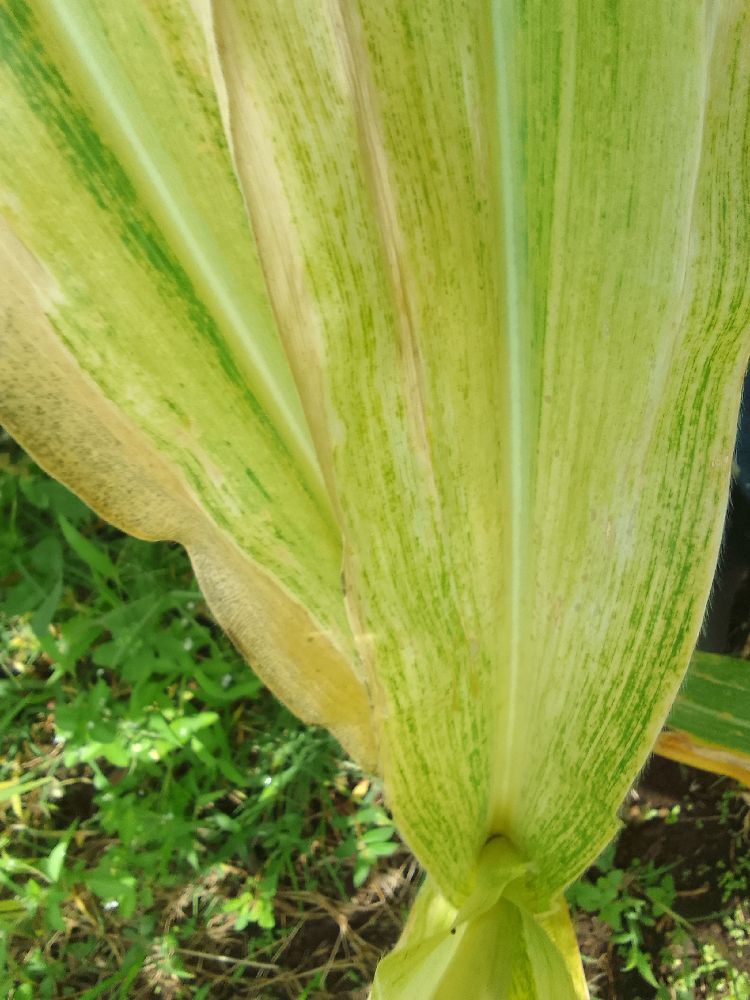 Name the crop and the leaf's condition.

maize, maize lethal necrosis
